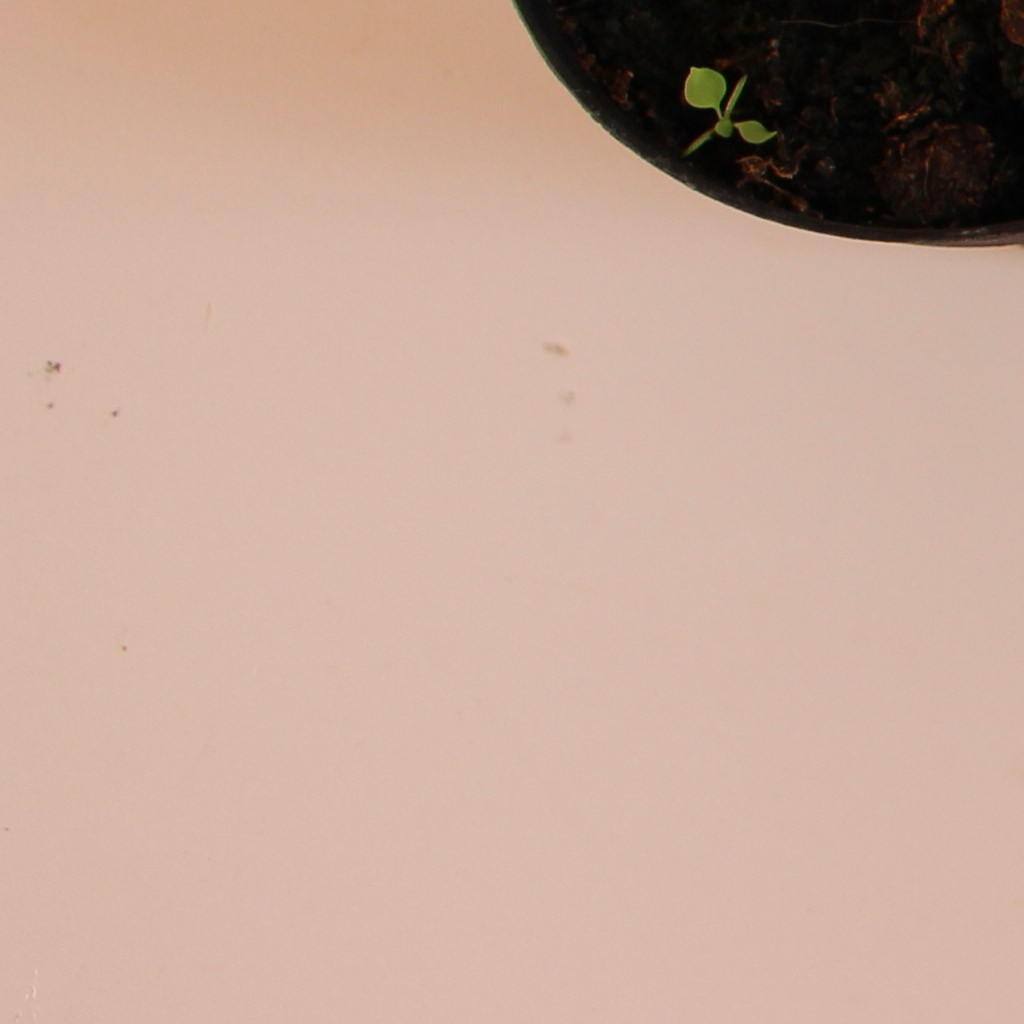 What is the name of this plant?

Papaver rhoeas
